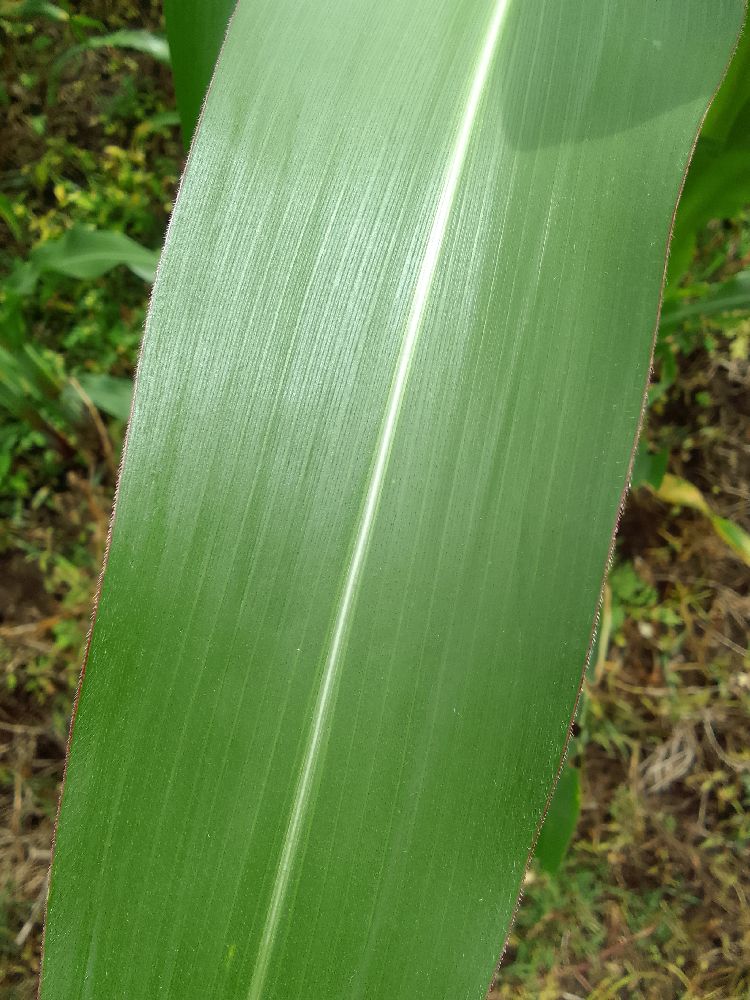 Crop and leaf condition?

maize, healthy
